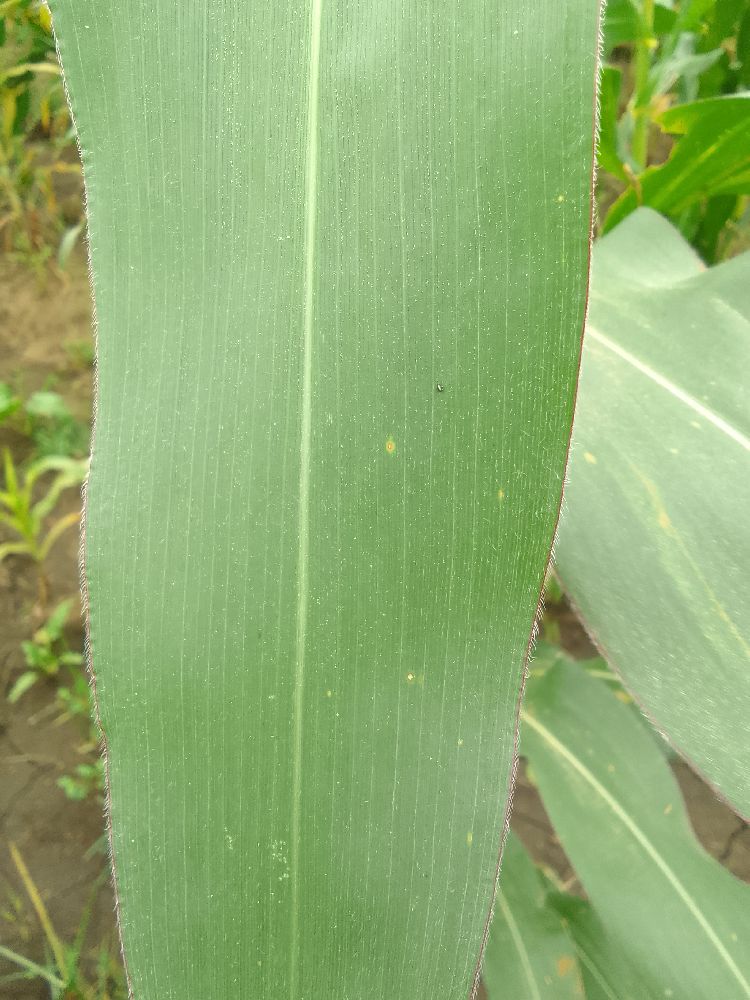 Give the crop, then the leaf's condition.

maize, healthy
